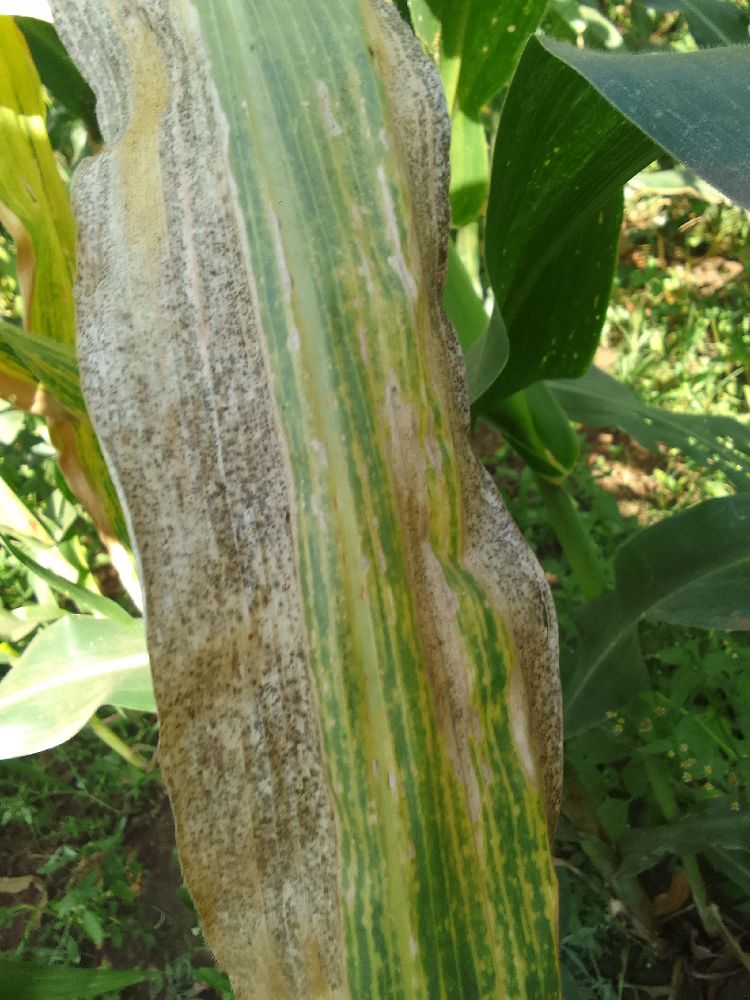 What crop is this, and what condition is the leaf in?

maize, maize lethal necrosis
